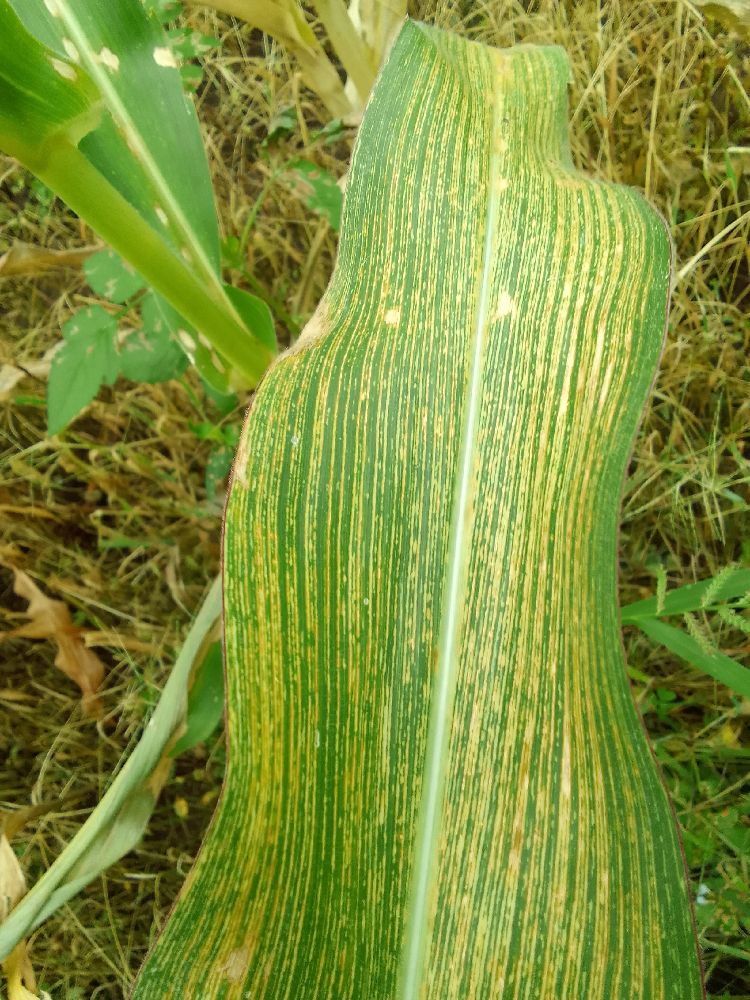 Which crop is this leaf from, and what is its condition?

maize, maize streak virus
